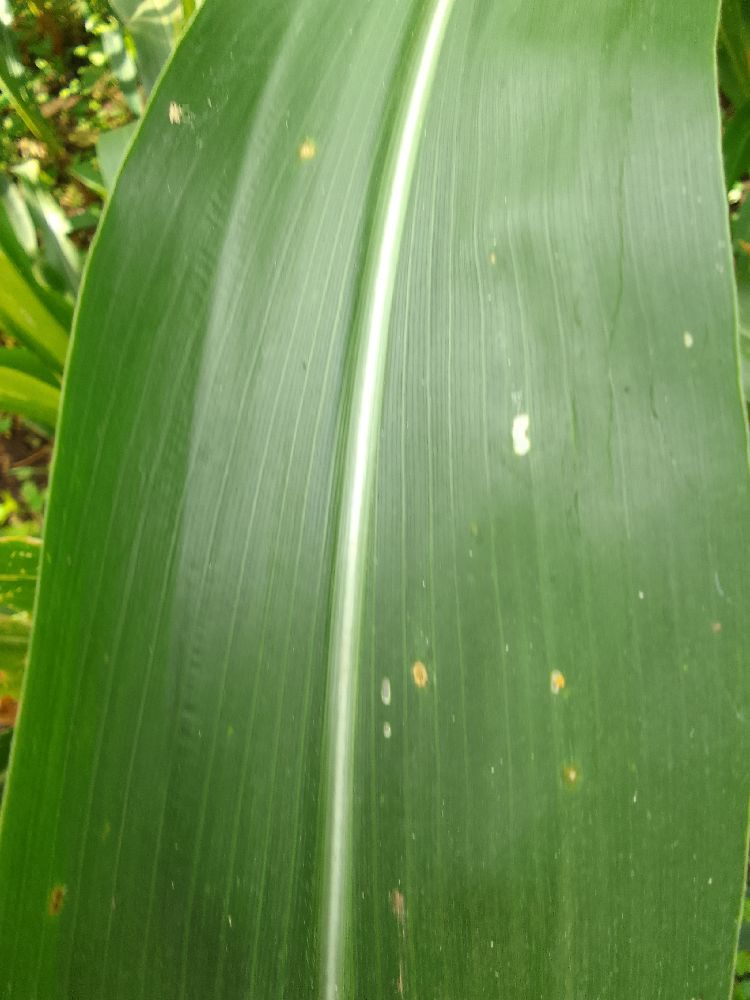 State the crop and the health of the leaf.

maize, healthy
